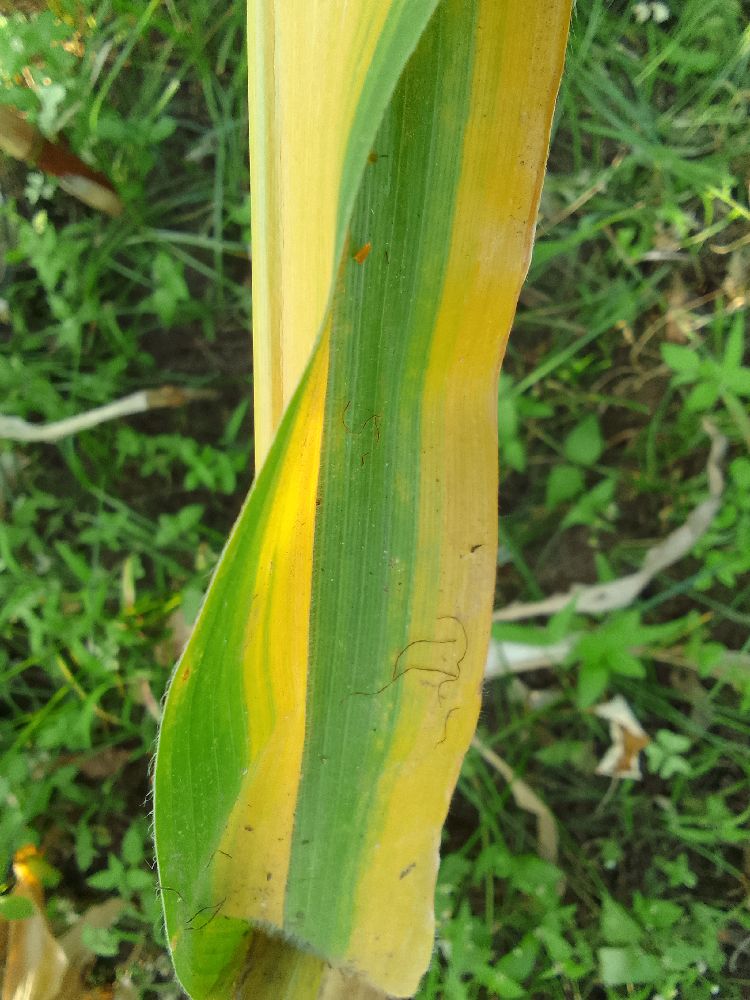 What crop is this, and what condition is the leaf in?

maize, maize lethal necrosis
